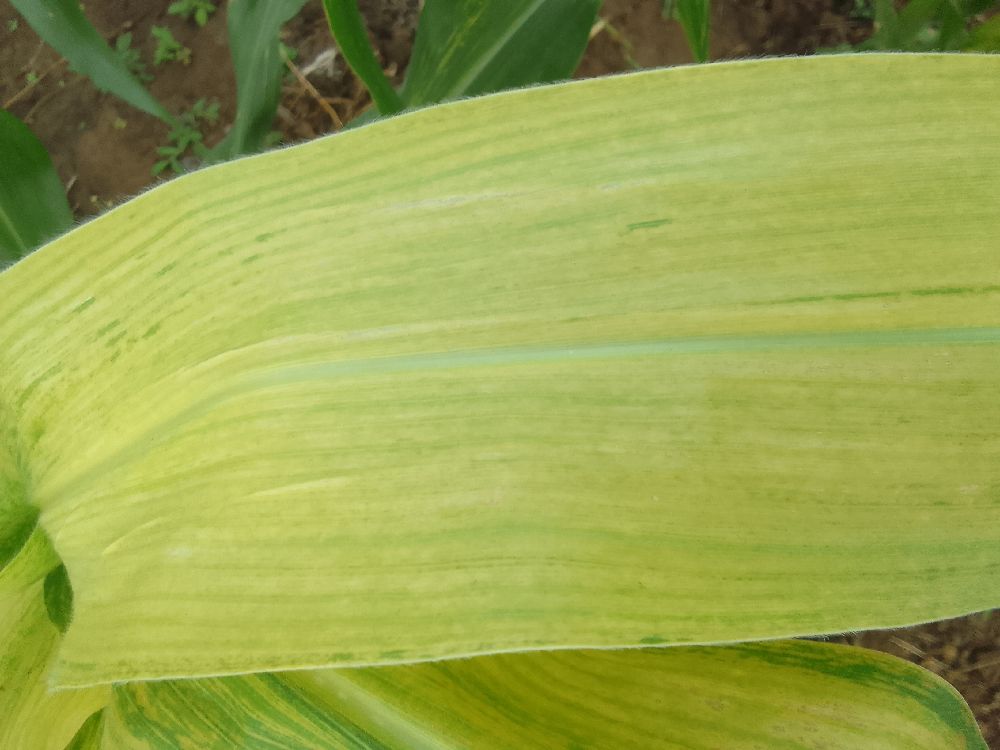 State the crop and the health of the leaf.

maize, maize lethal necrosis
